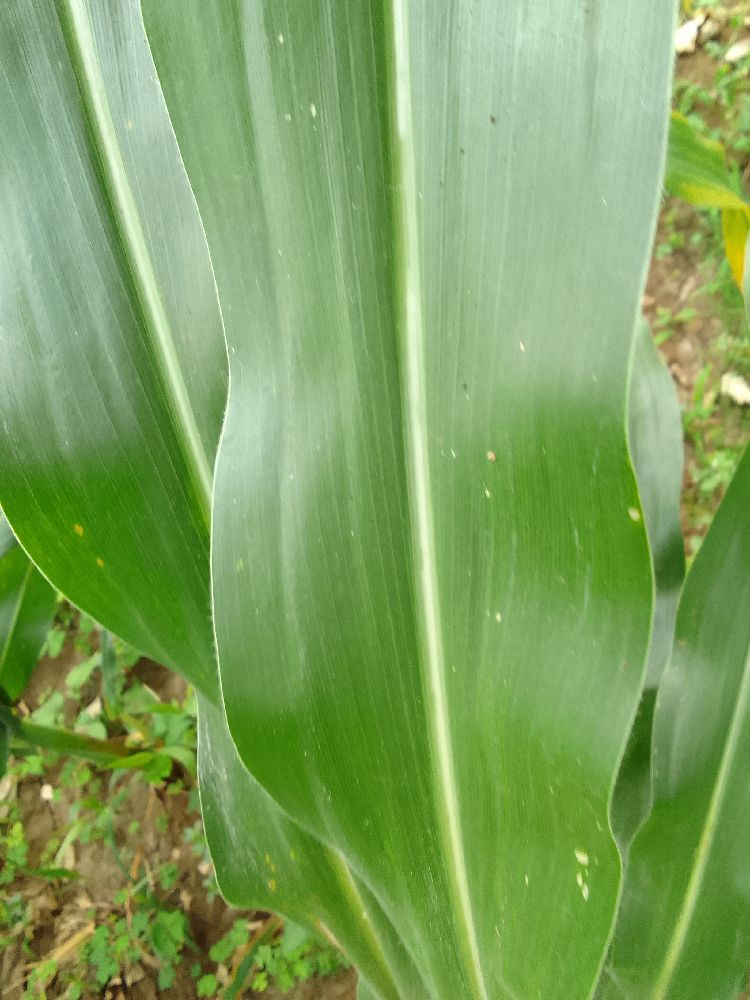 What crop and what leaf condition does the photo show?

maize, healthy
